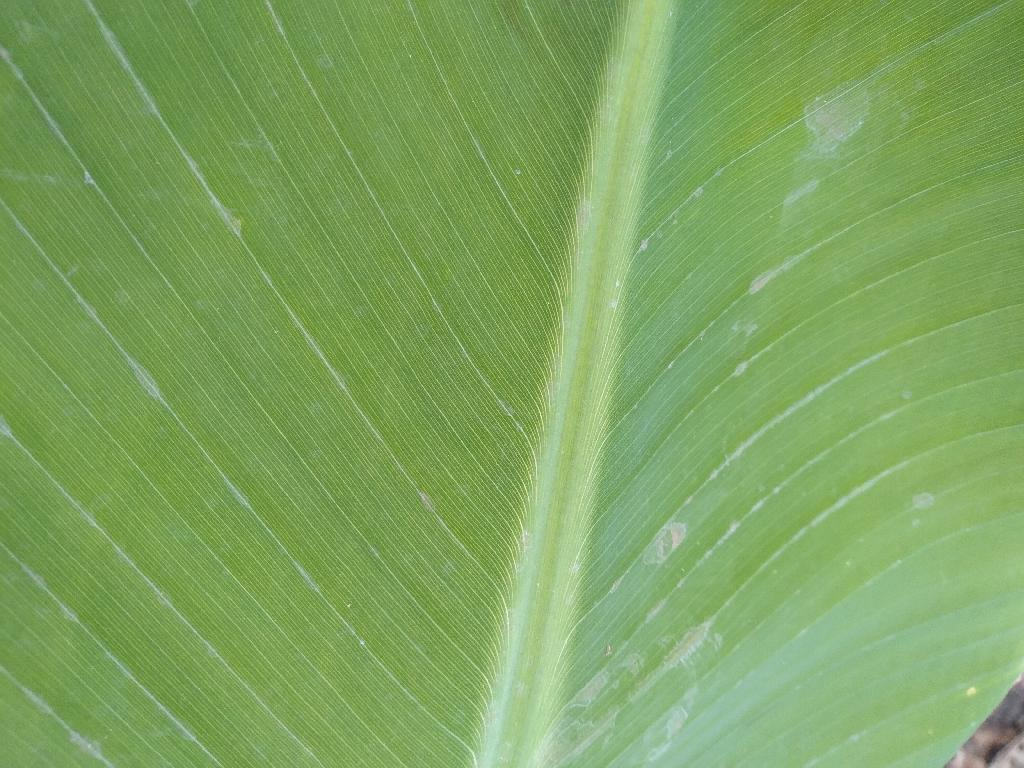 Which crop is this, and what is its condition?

banana, healthy
